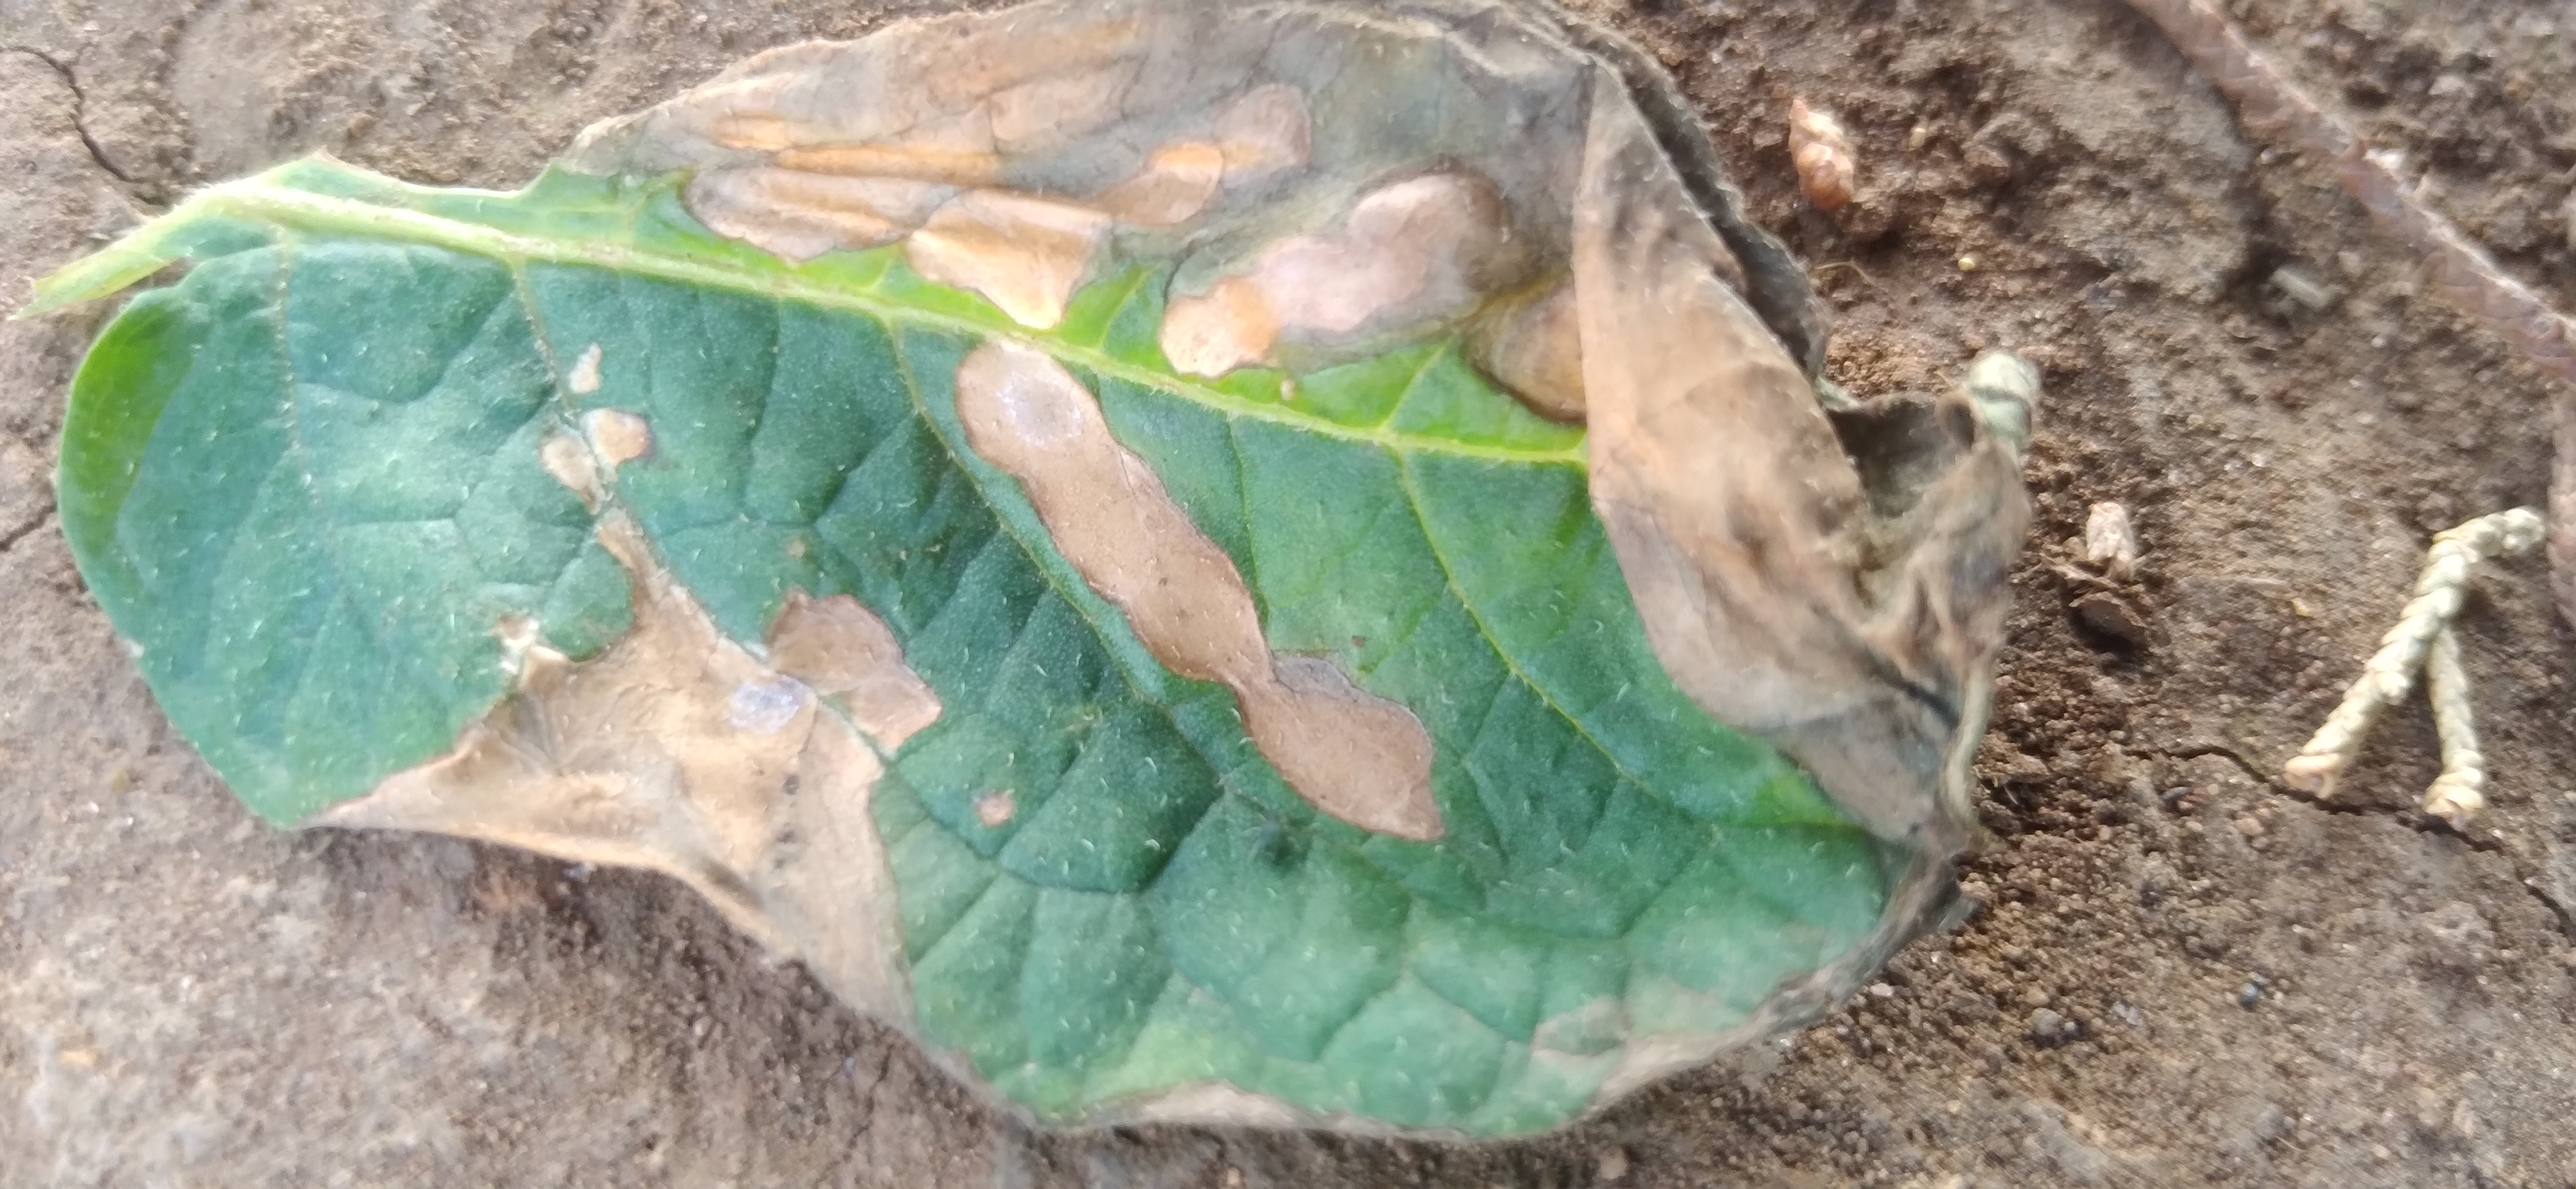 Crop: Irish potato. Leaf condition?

early blight
